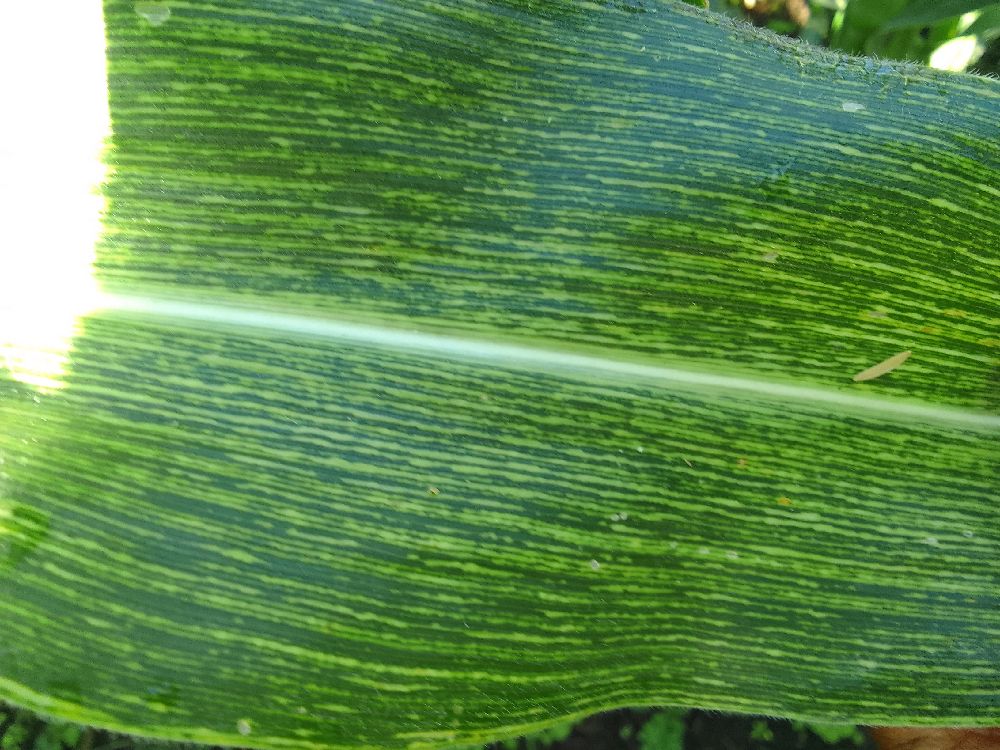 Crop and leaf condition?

maize, maize streak virus
